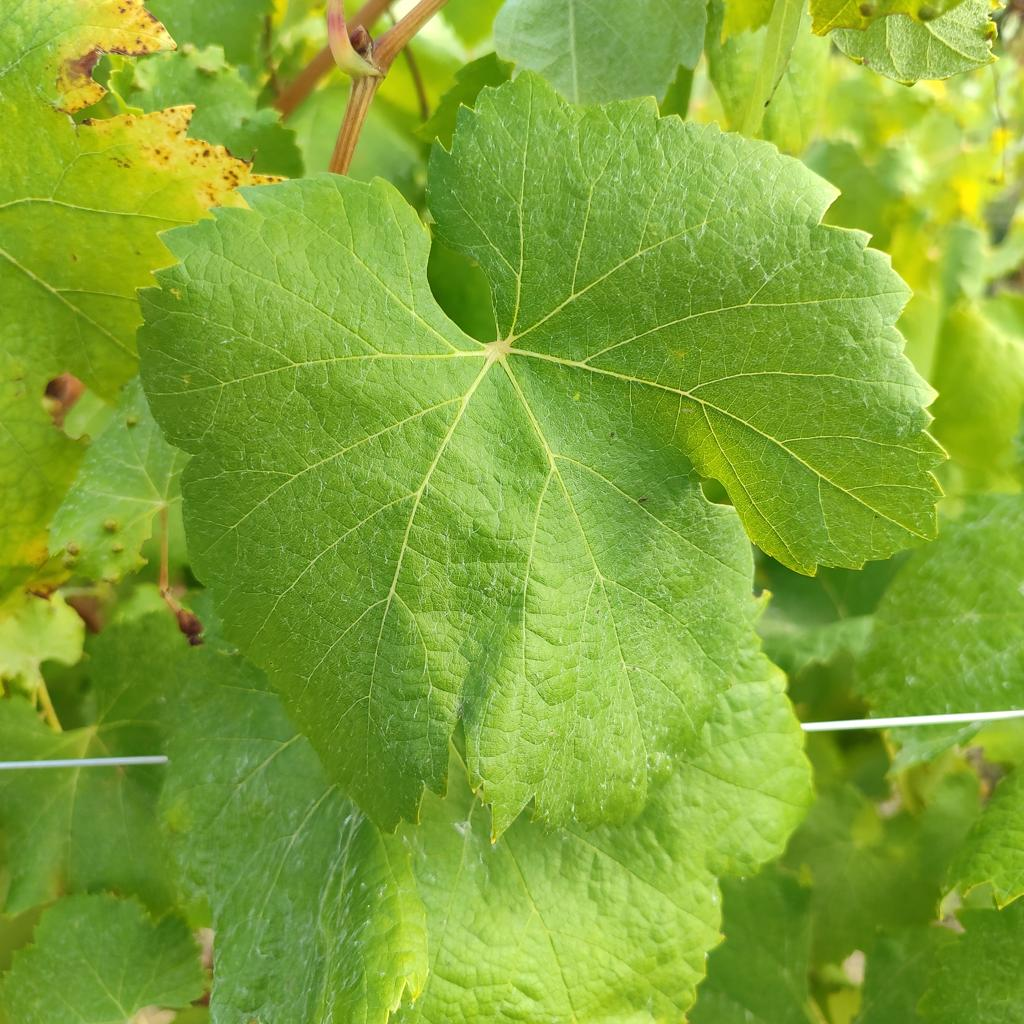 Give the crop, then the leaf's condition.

grapevine, healthy
